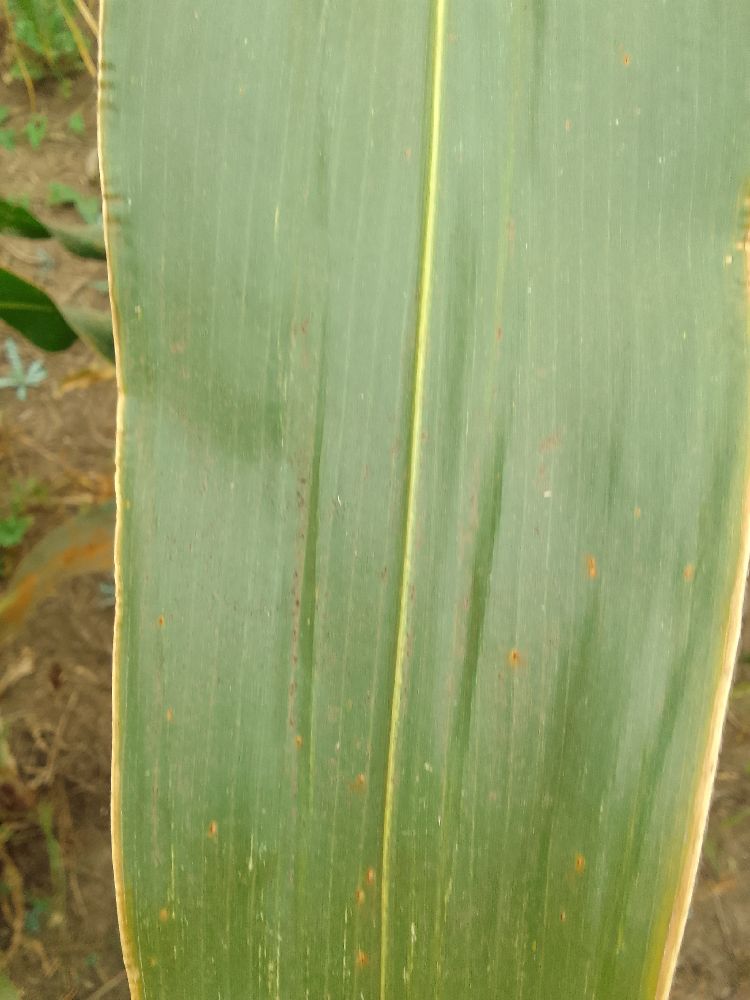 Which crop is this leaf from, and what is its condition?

maize, healthy
